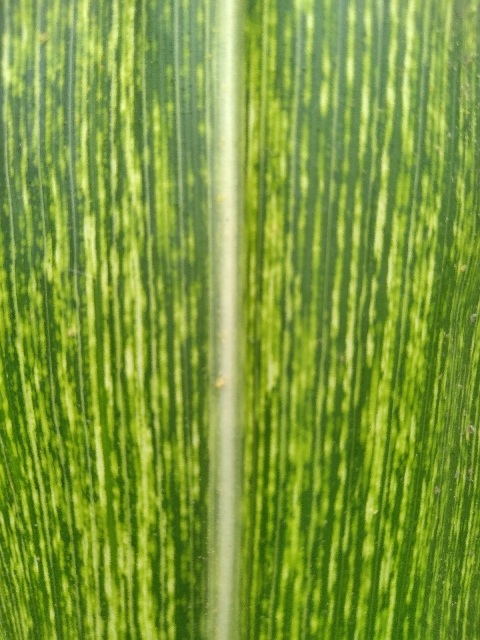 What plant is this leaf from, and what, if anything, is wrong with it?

maize, maize streak virus
